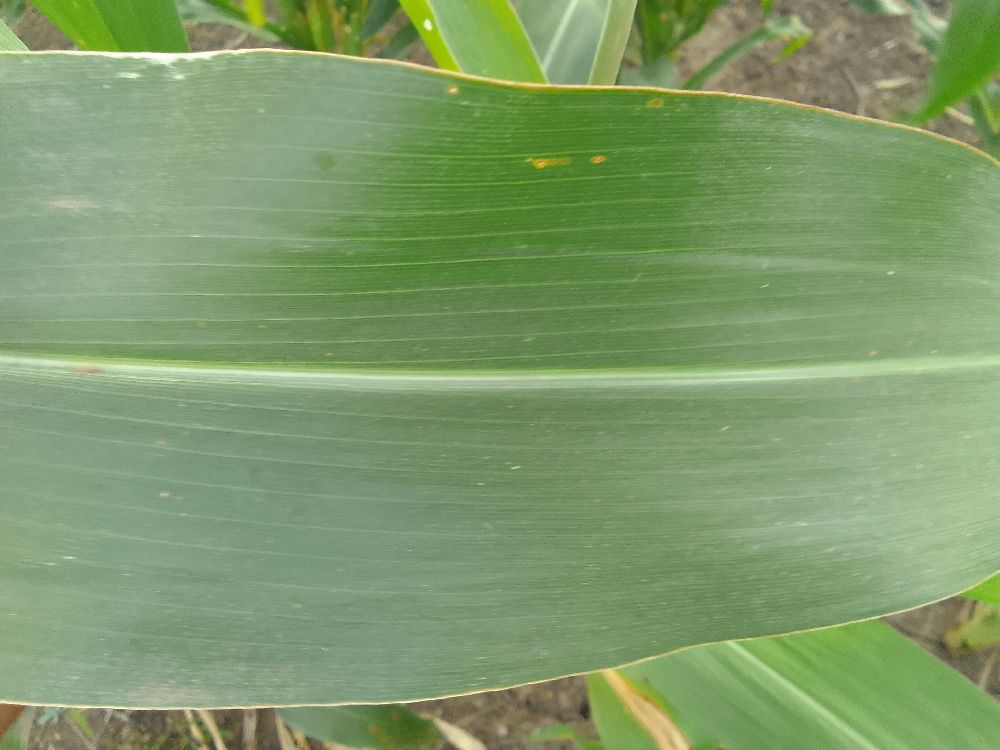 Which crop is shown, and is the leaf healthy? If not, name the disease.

maize, healthy
